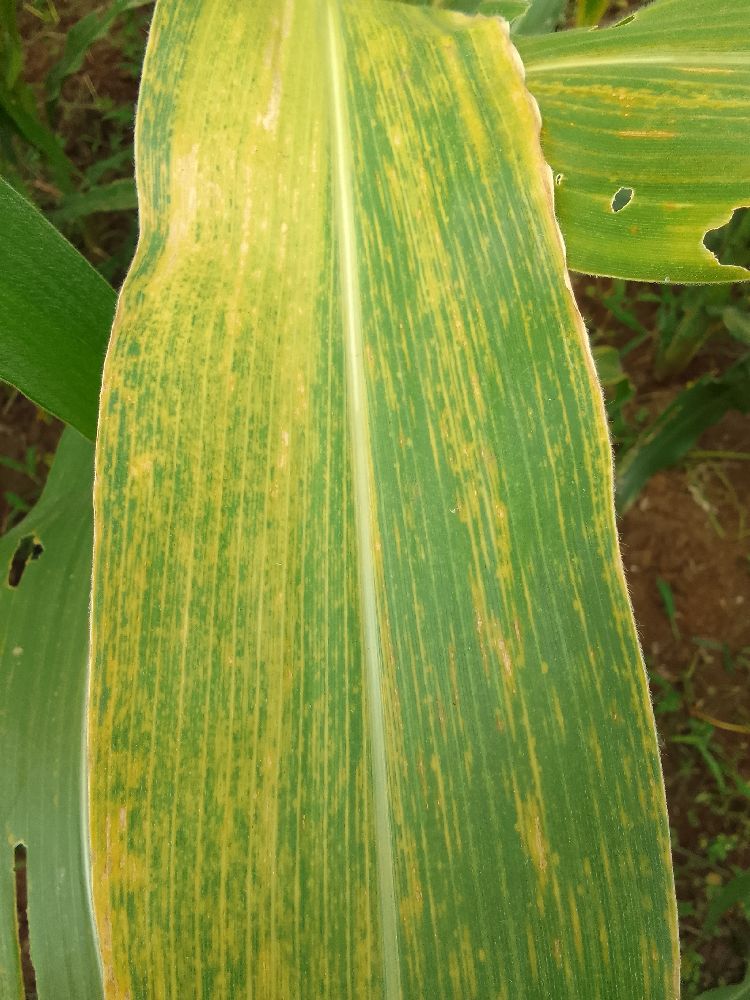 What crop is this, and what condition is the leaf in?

maize, maize lethal necrosis
